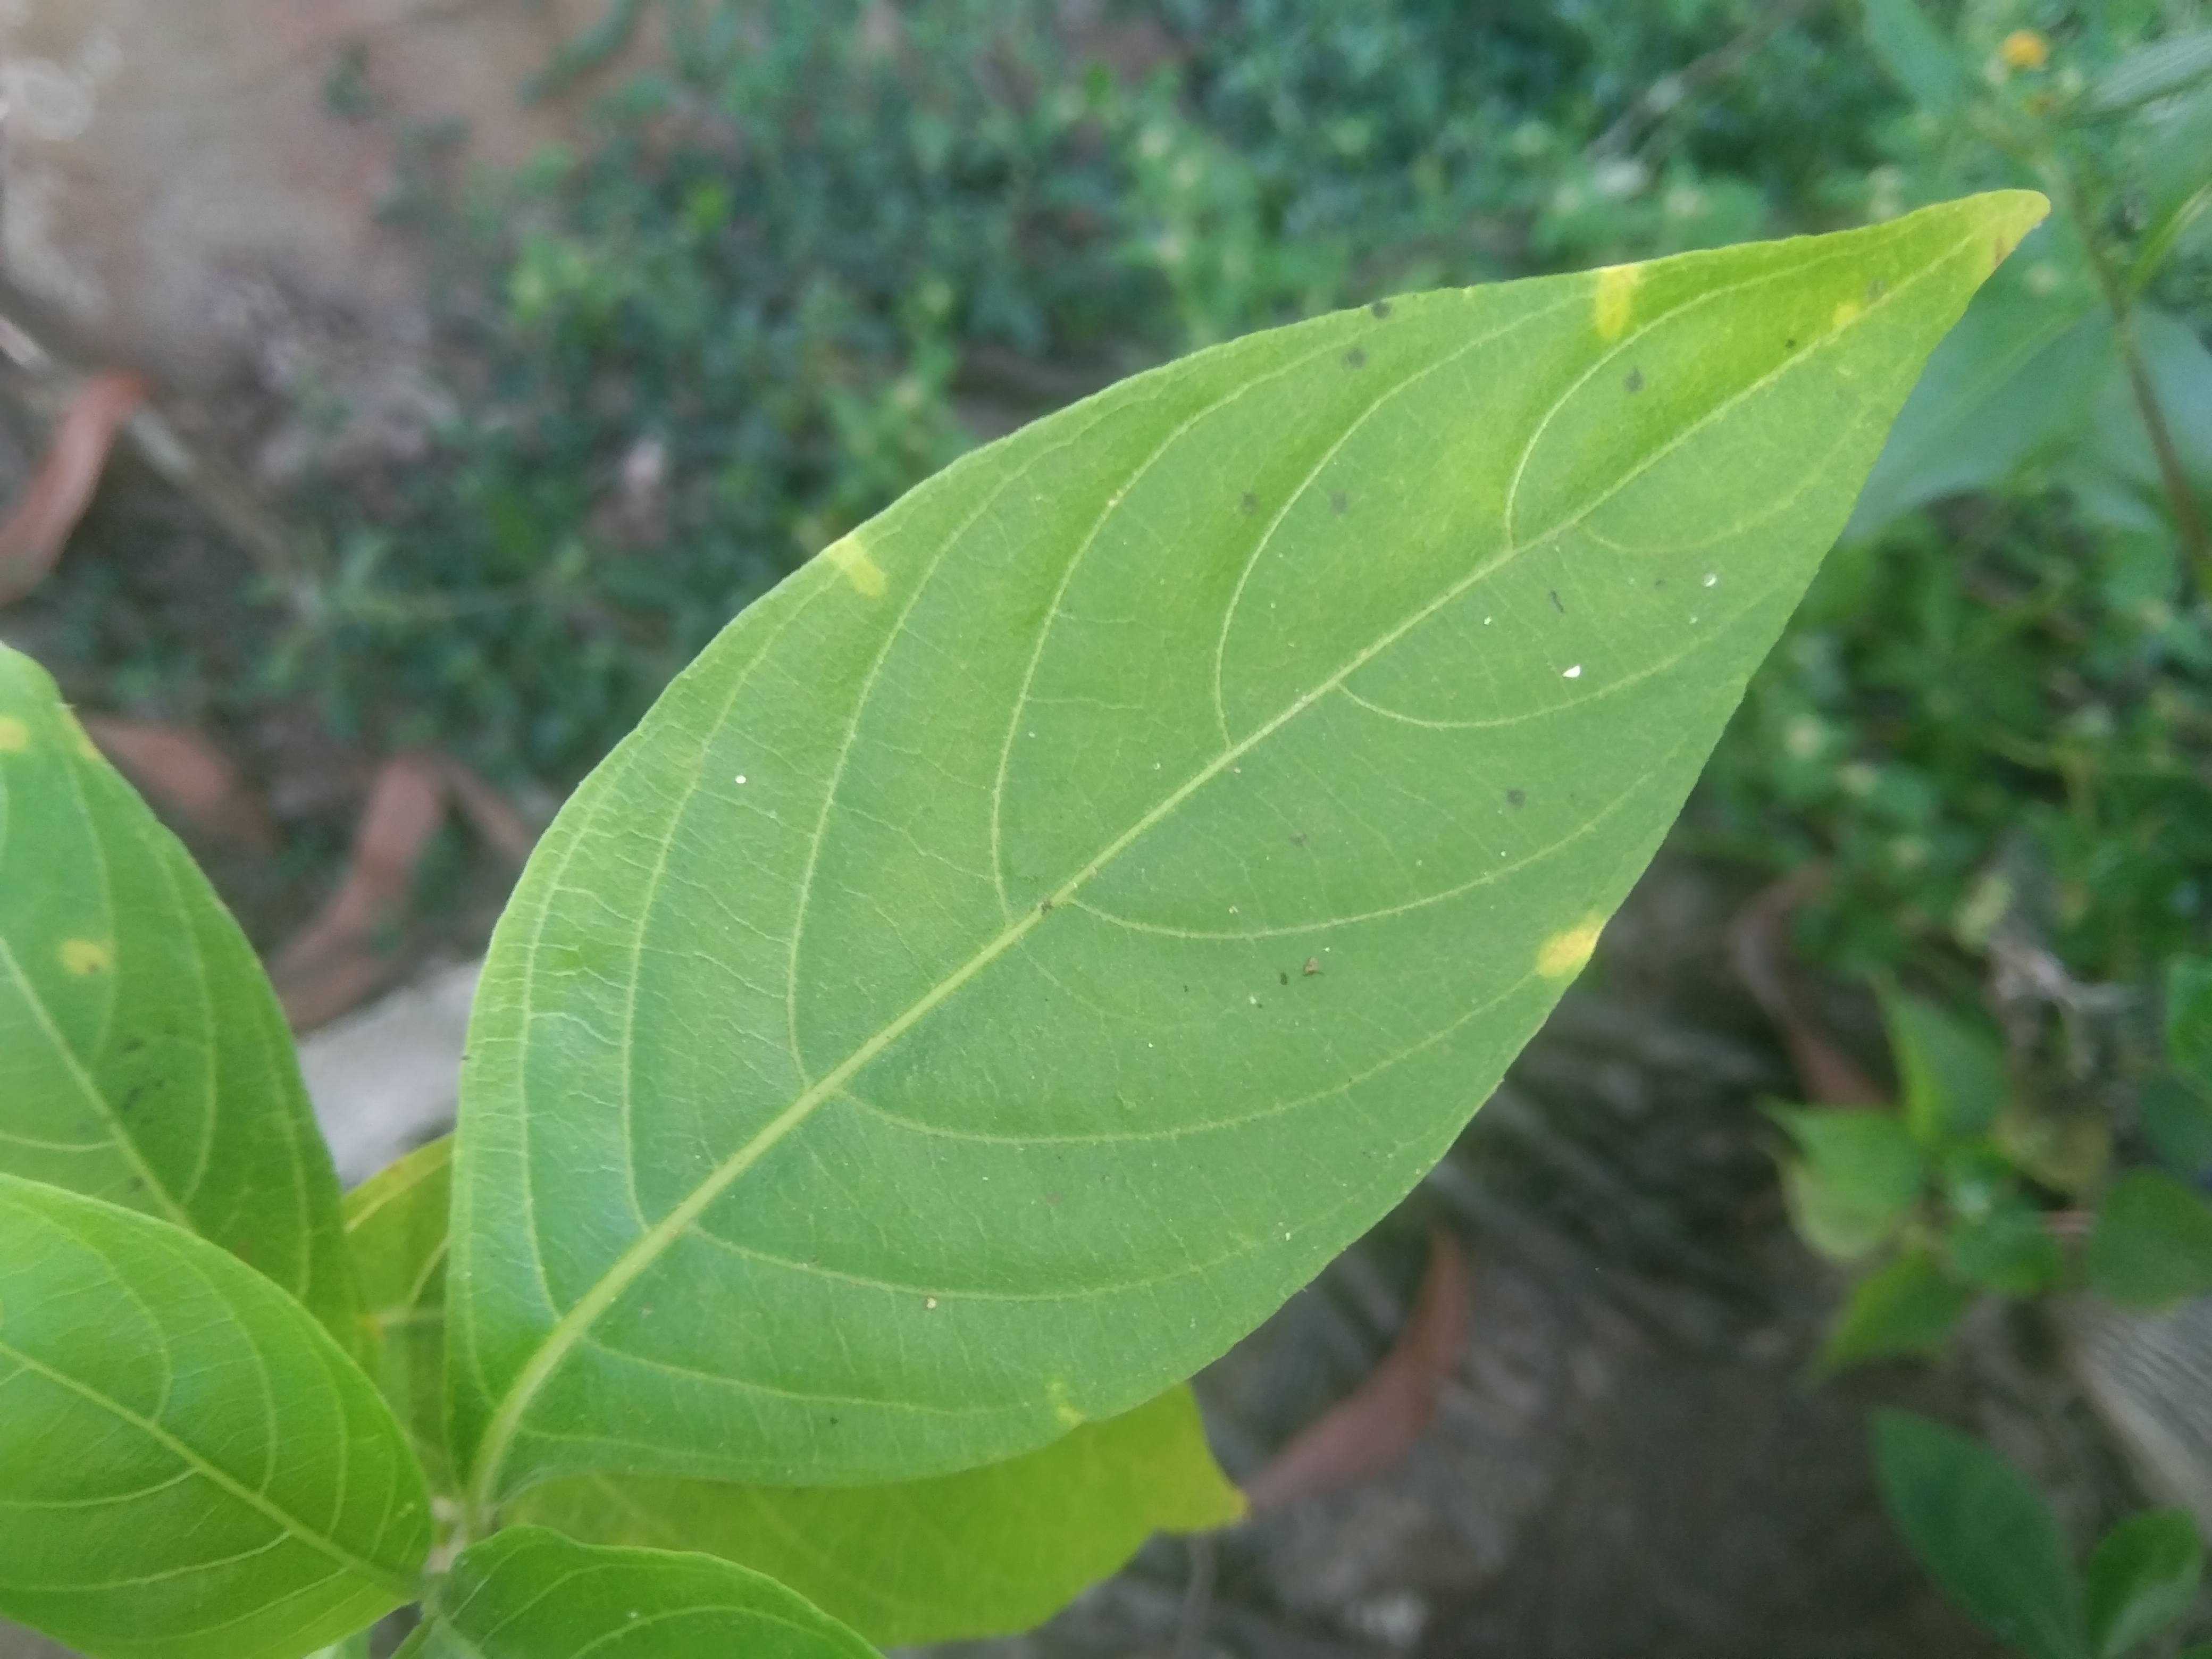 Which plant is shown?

vasaka
